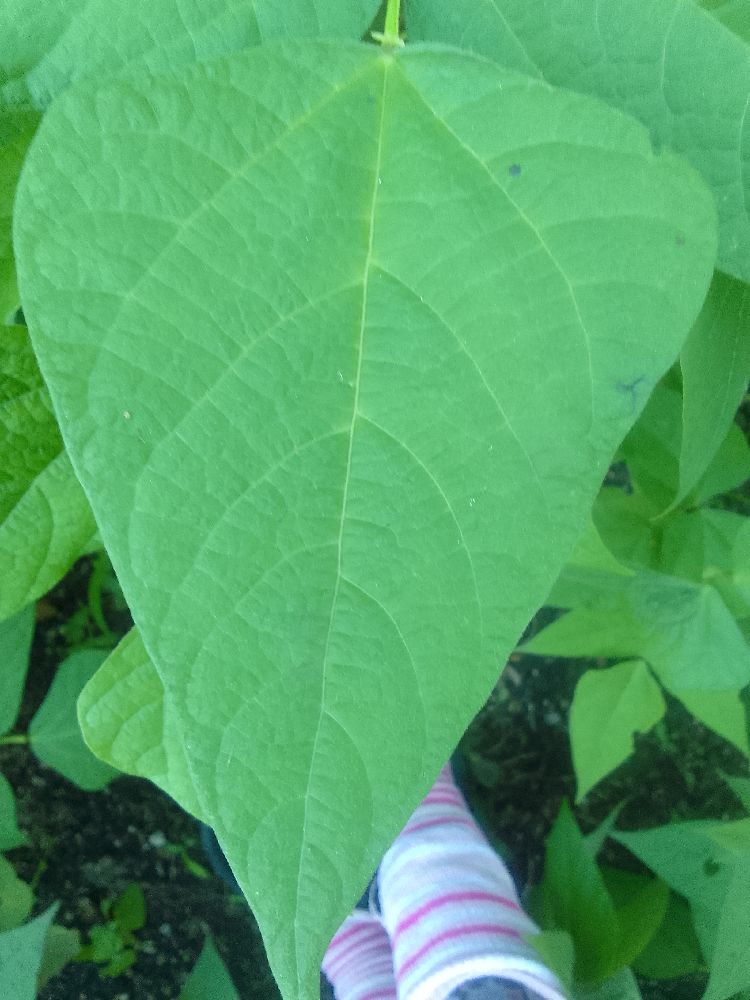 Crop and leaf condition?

common bean, healthy
